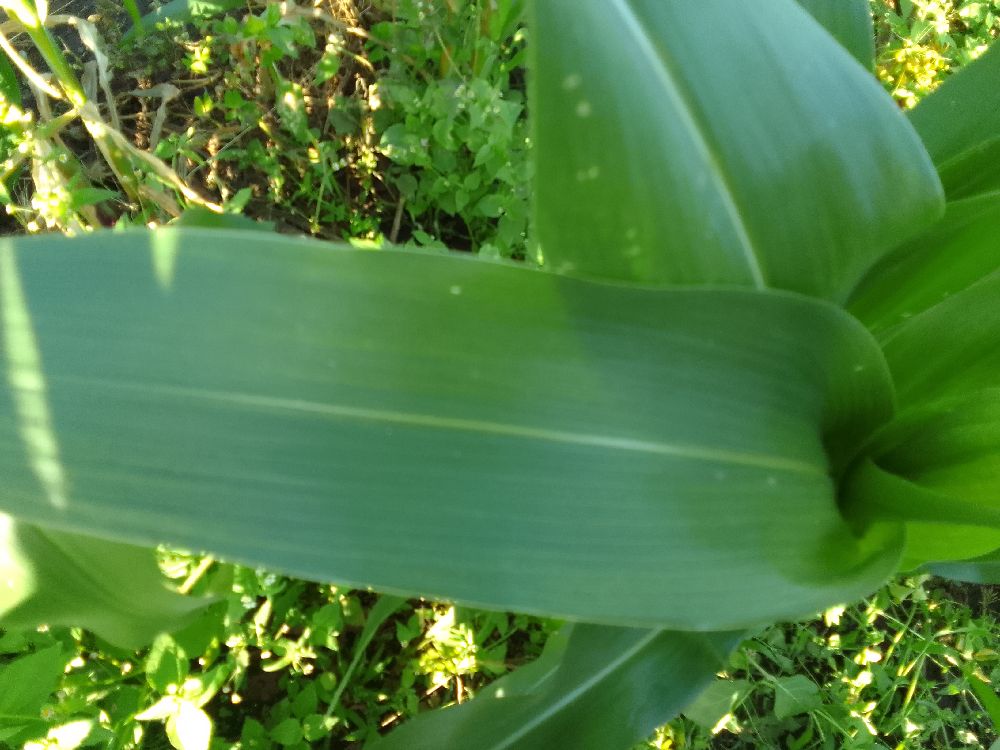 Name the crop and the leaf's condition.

maize, healthy
